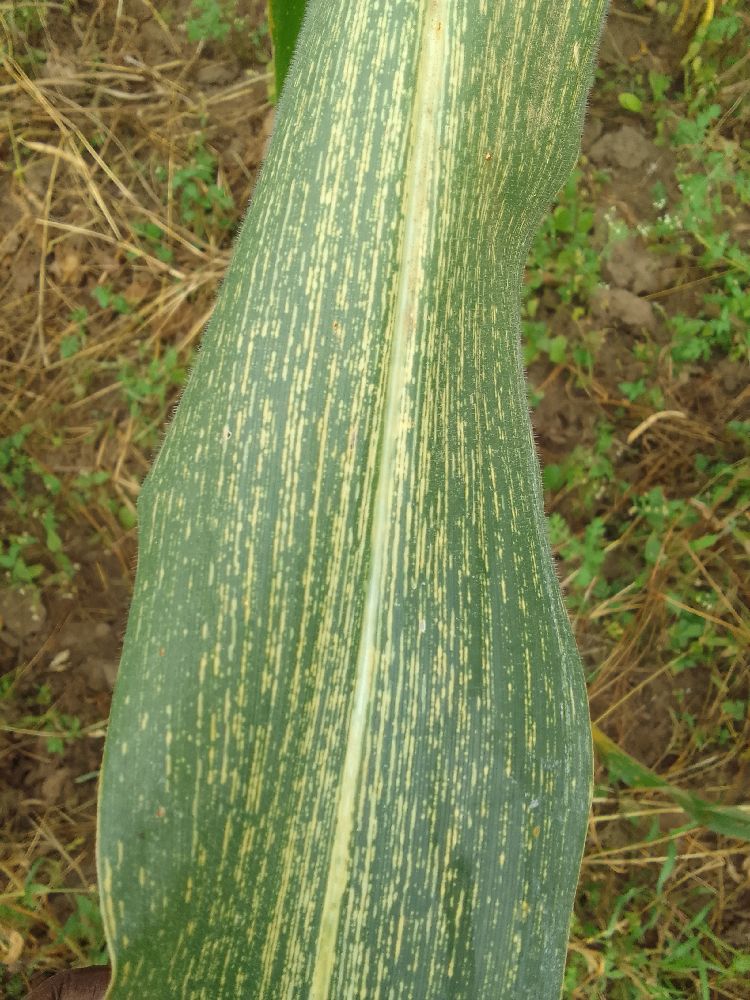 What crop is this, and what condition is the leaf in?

maize, maize streak virus
